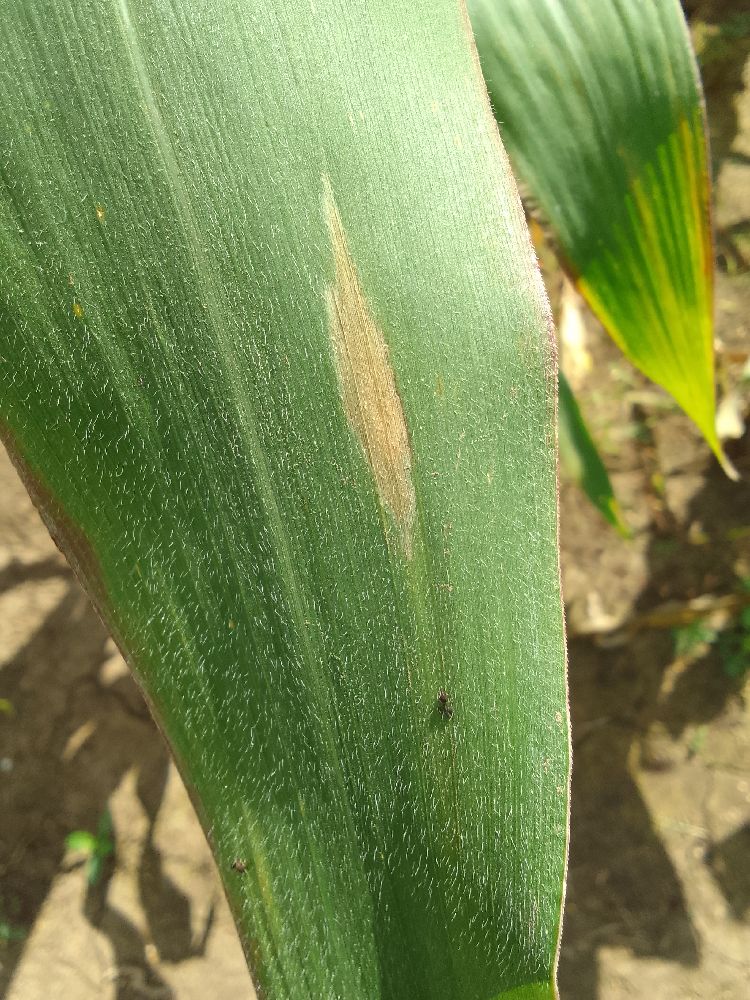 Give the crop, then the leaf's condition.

maize, healthy
